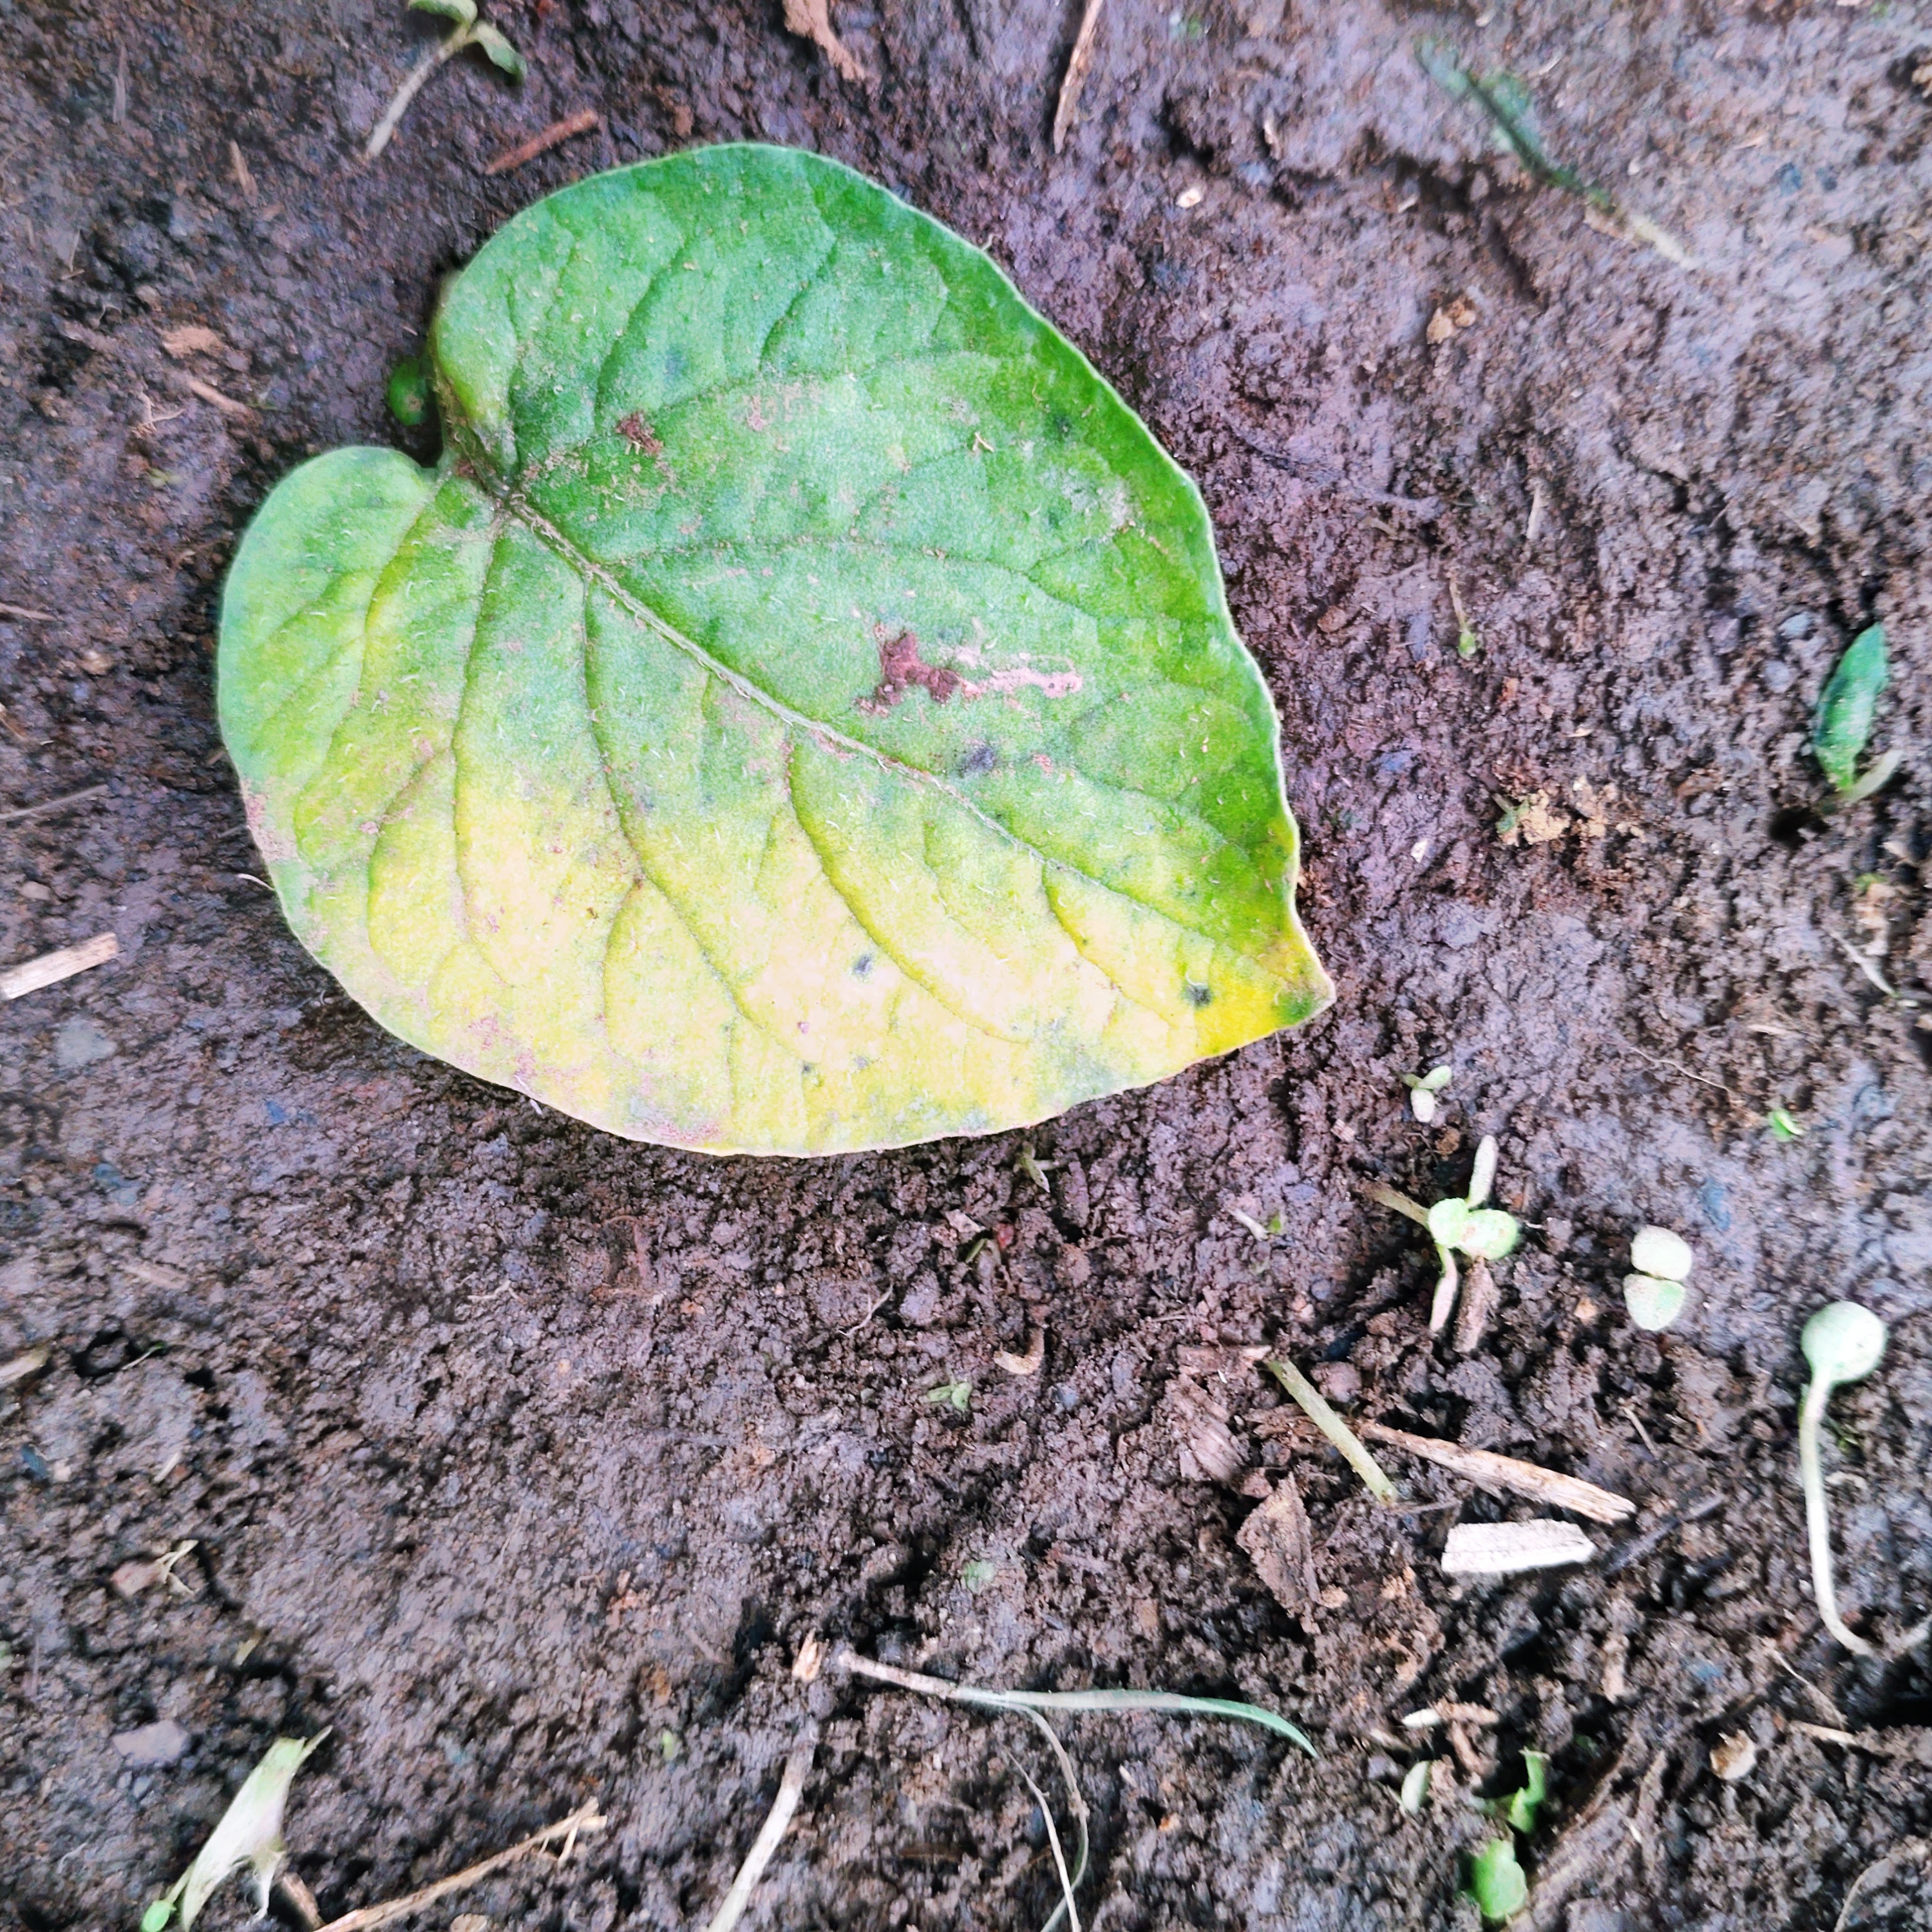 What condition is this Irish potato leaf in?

late blight
